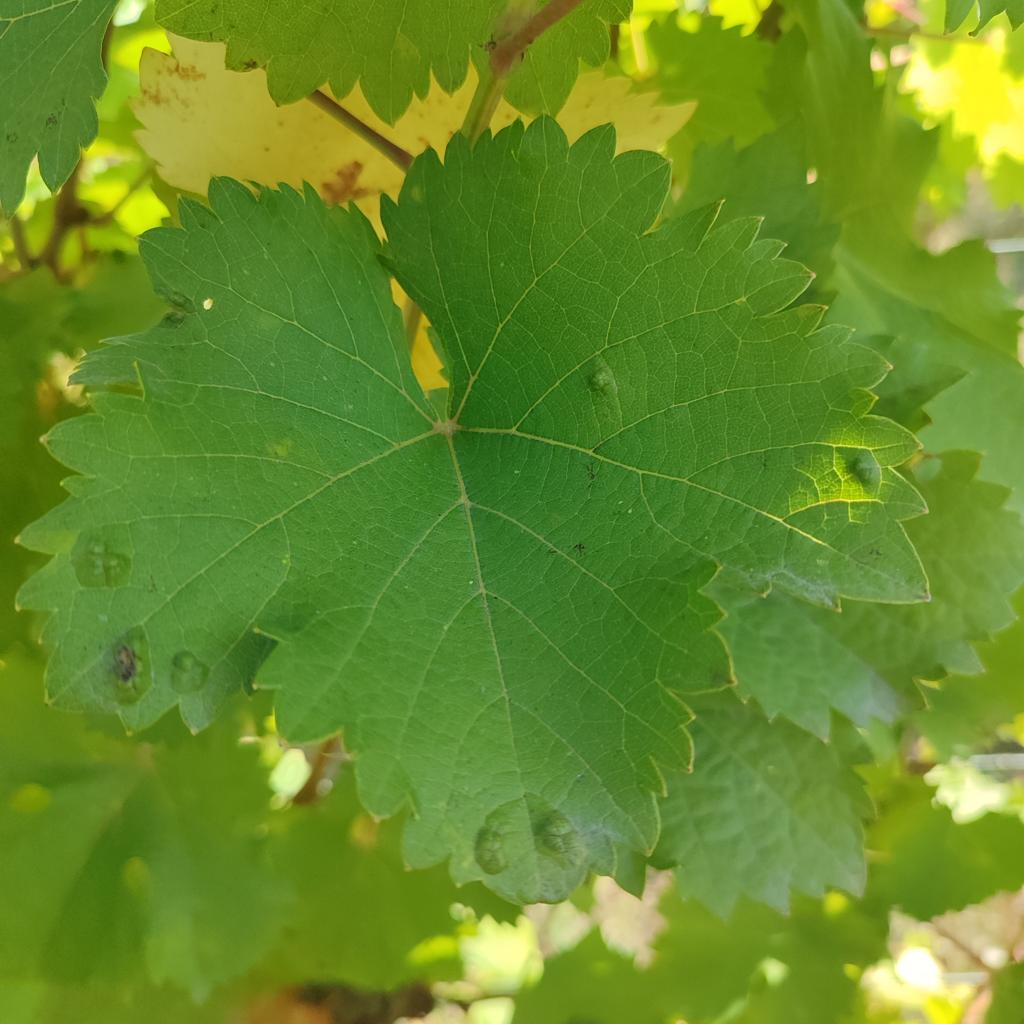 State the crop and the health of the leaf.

grapevine, erineum mite
